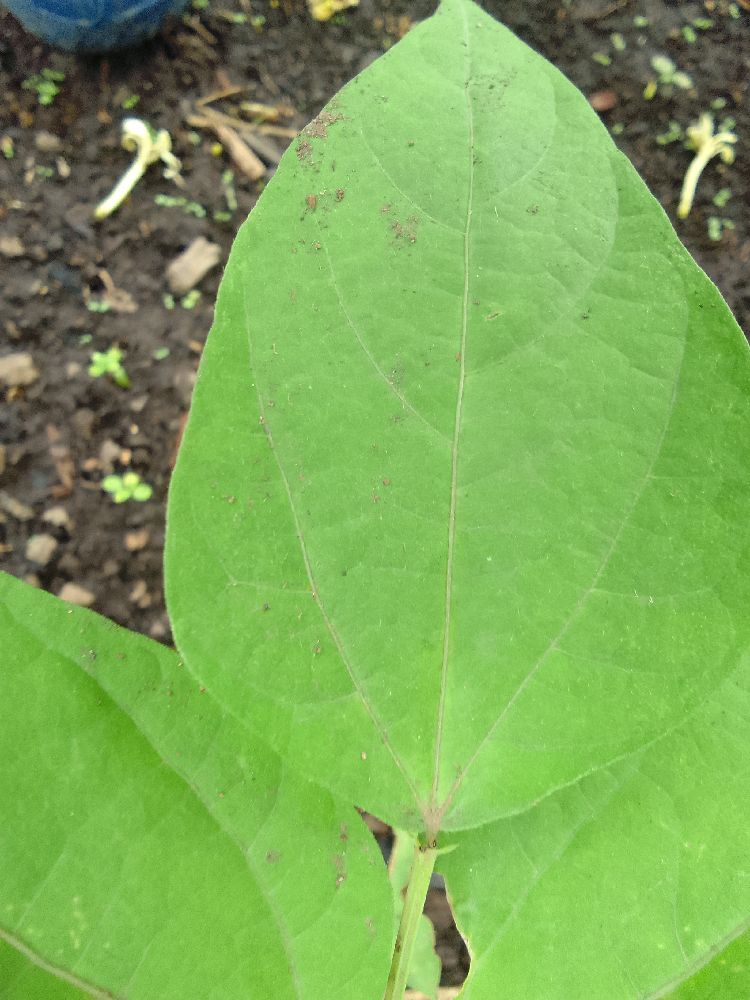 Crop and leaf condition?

common bean, healthy
